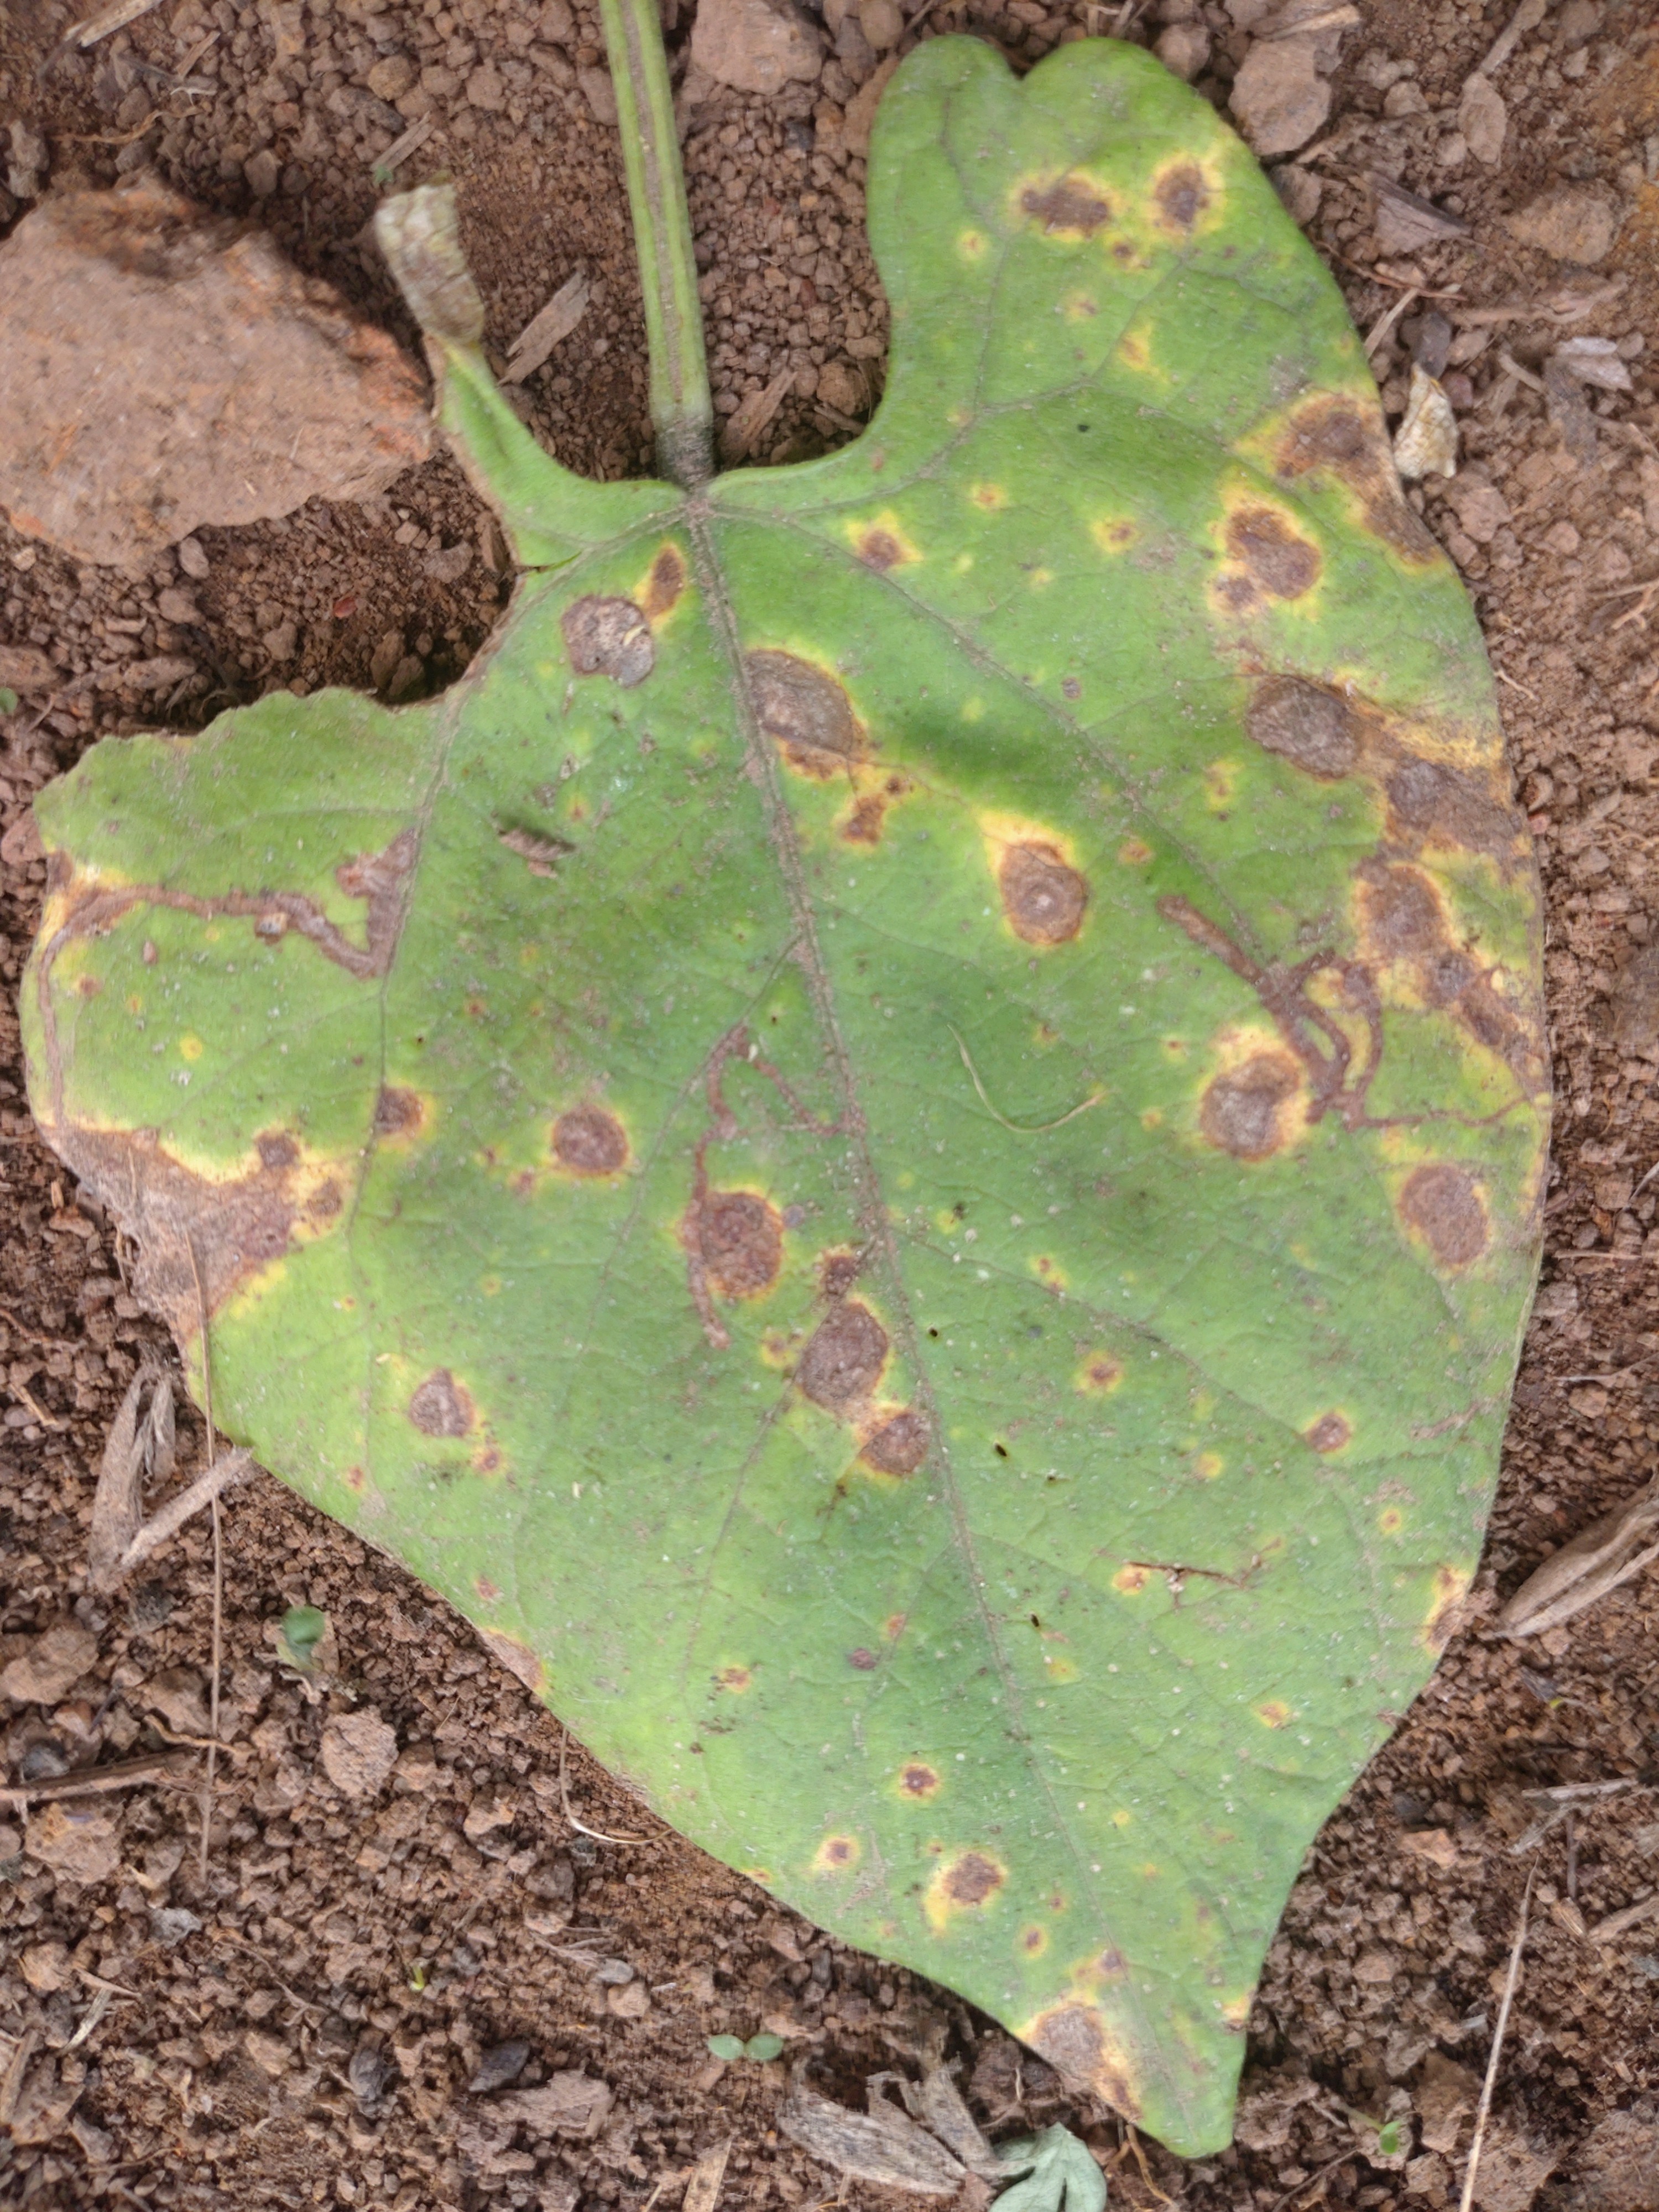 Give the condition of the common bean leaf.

rust
